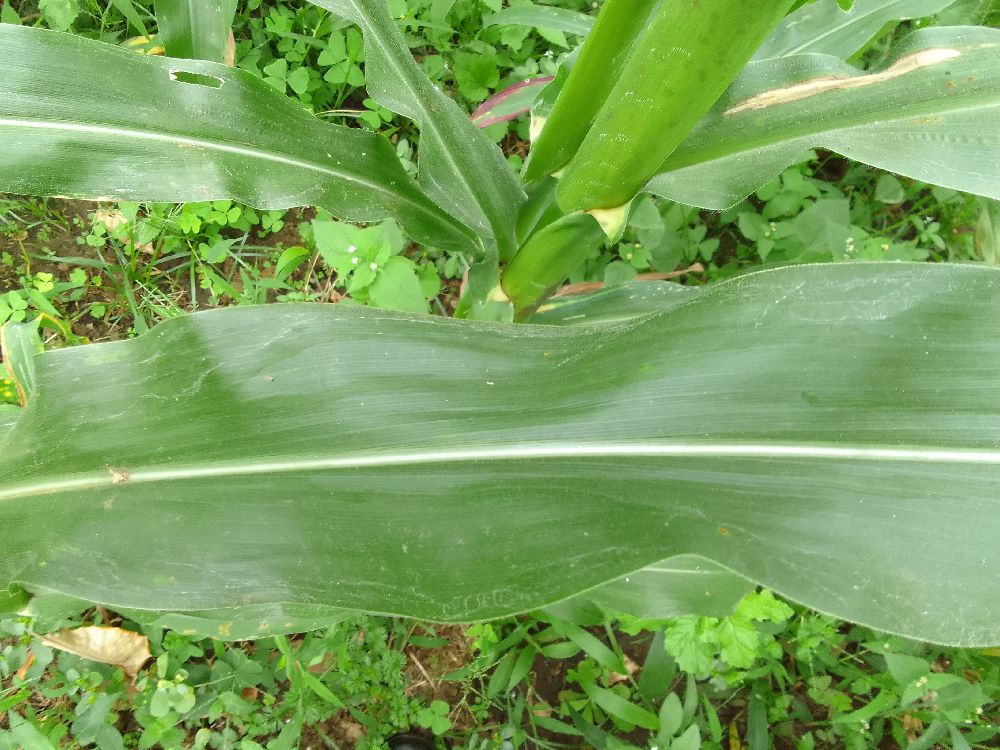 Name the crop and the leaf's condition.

maize, healthy
